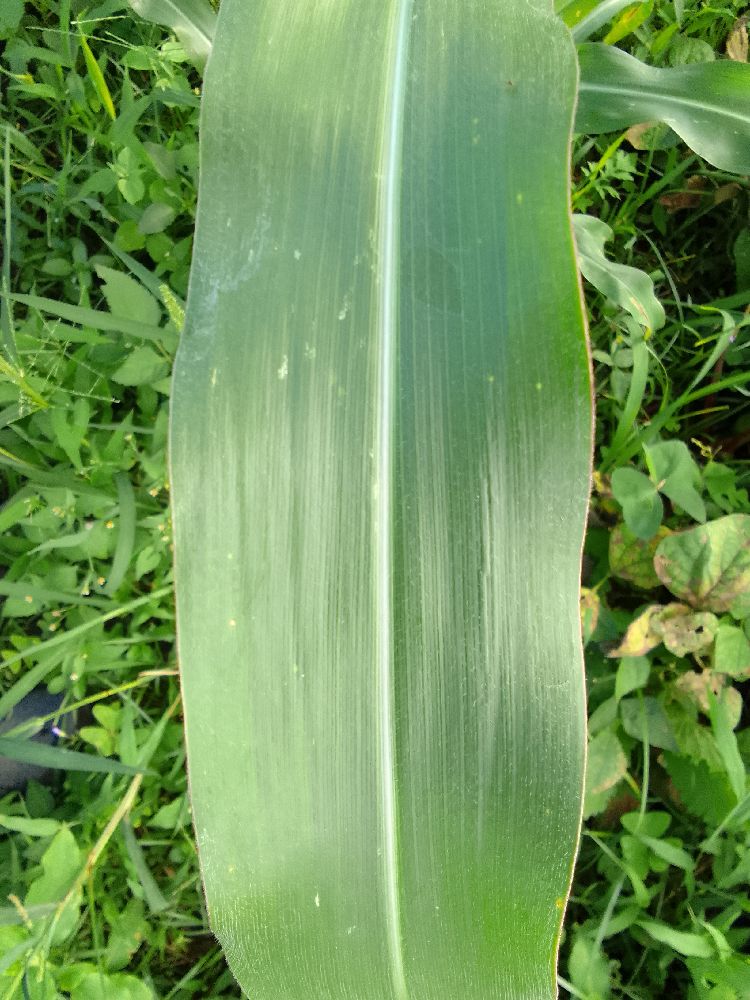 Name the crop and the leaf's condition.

maize, healthy
